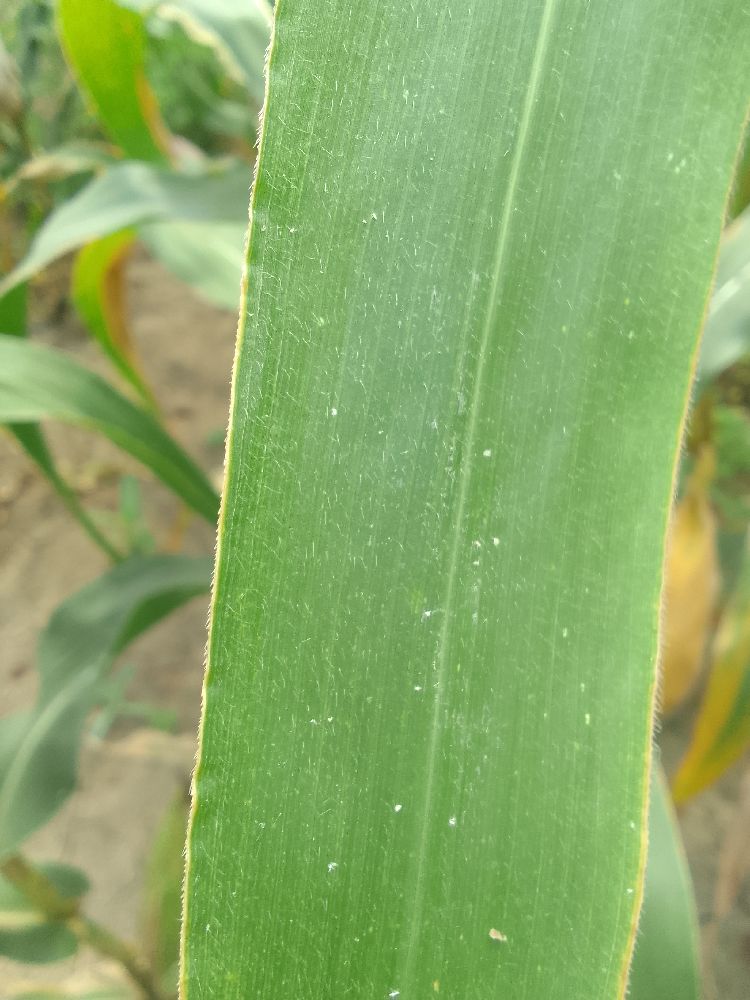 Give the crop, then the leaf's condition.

maize, healthy
